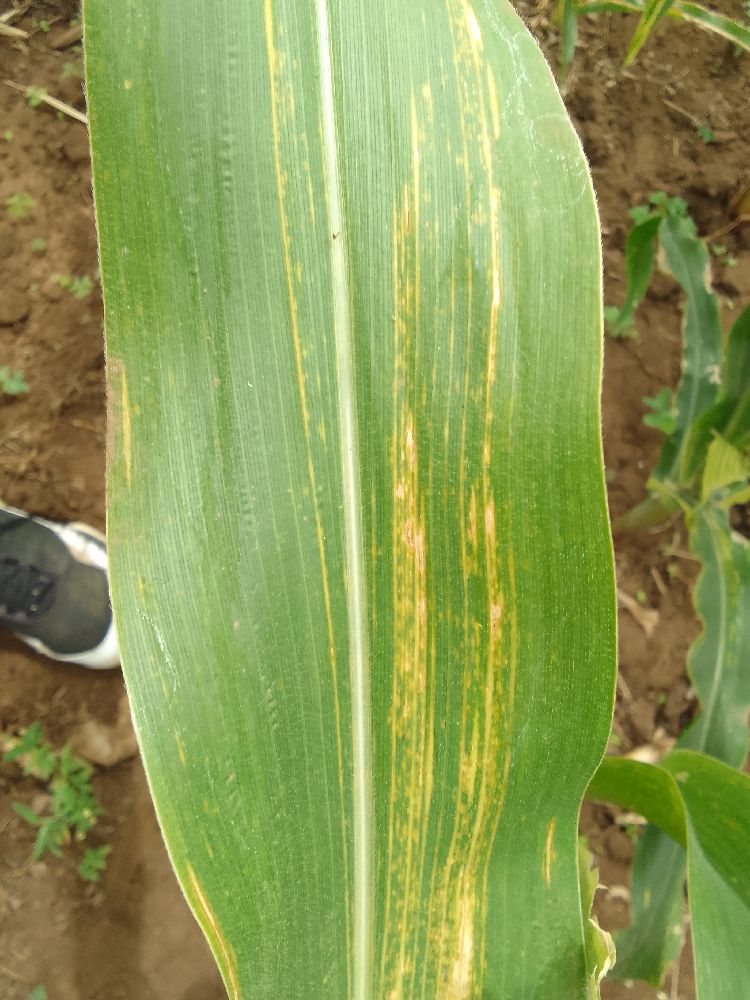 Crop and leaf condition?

maize, maize lethal necrosis
